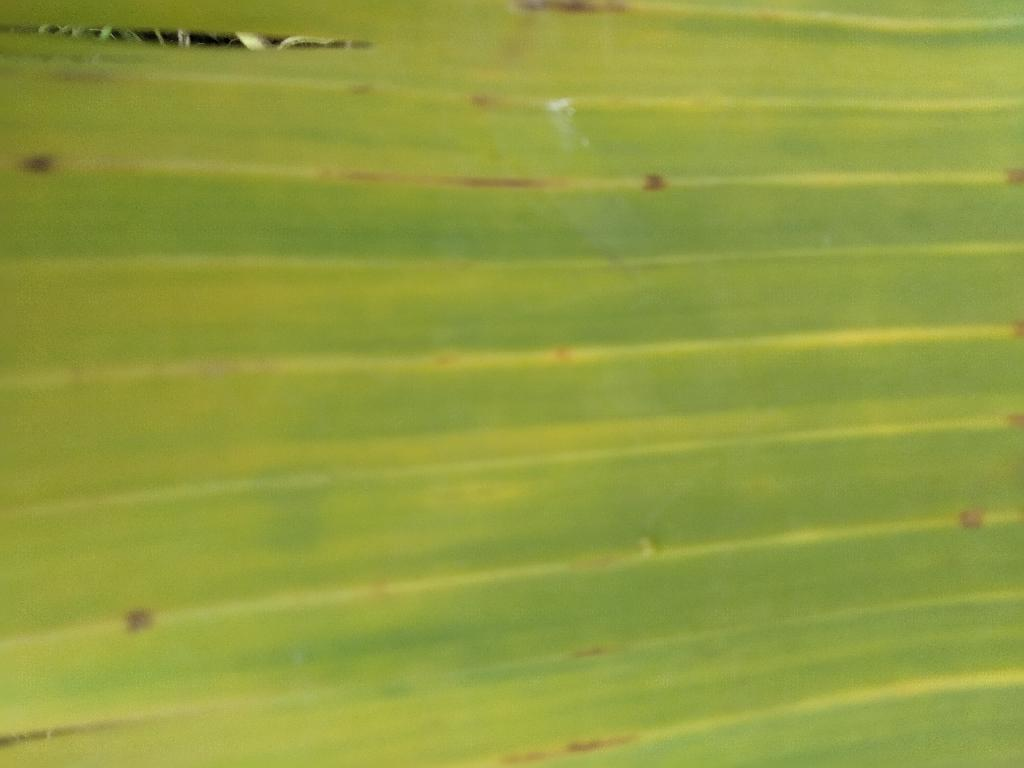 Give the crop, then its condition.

banana, fusarium wilt race 1
